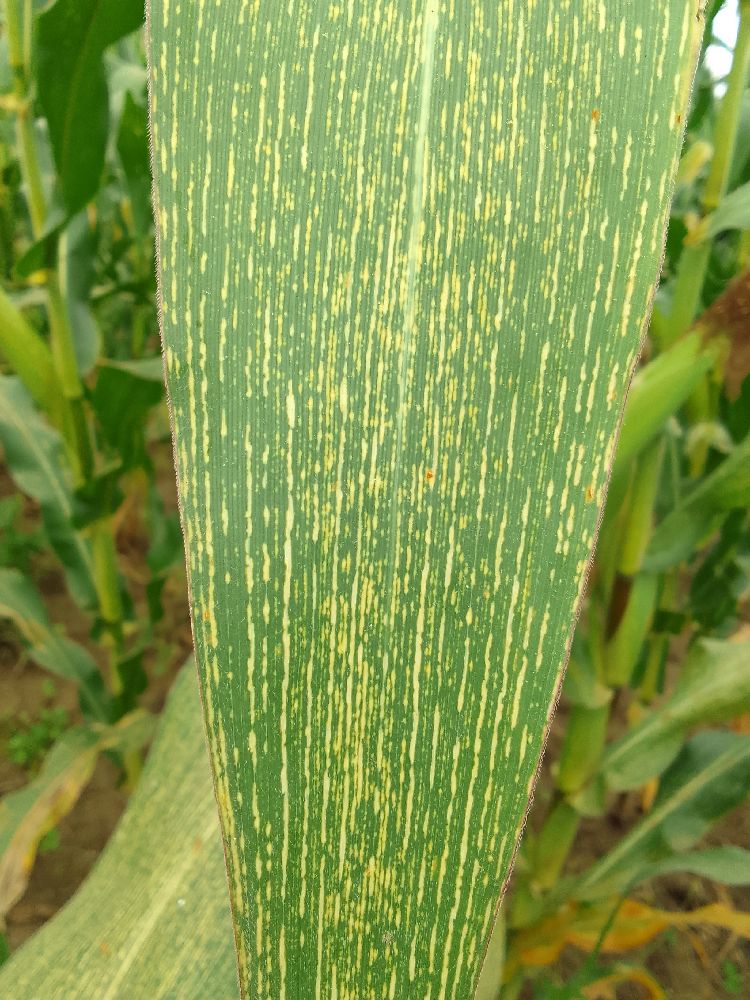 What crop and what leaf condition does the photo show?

maize, maize streak virus
